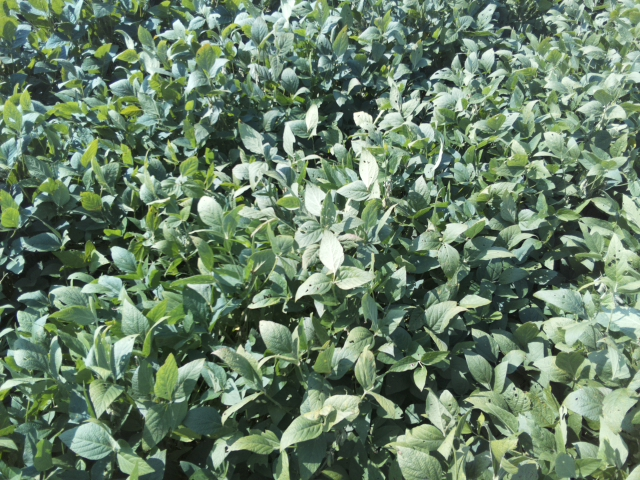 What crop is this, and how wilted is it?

soybean, leaflets folding inward at secondary pulvinus with no turgor loss in leaflets or petioles
